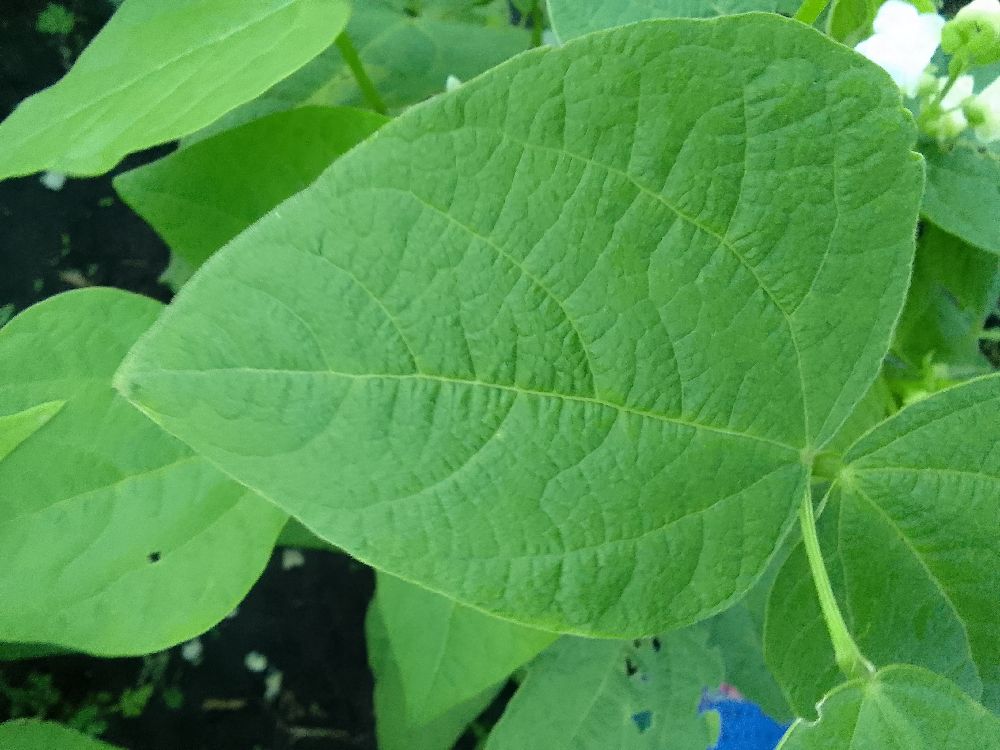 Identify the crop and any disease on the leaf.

common bean, healthy
